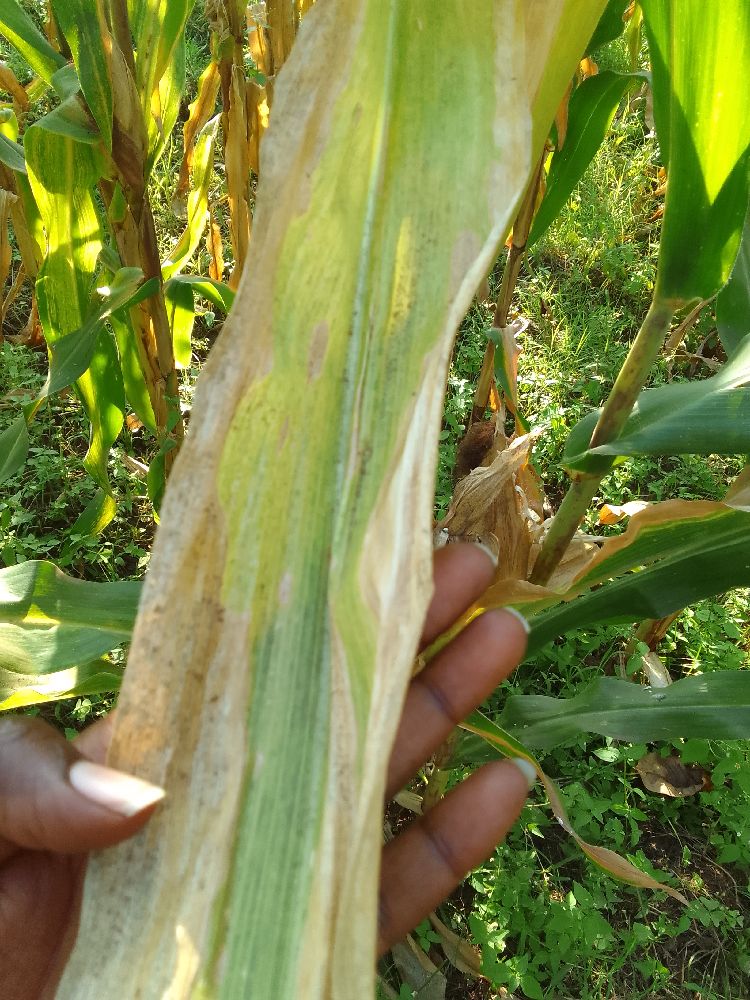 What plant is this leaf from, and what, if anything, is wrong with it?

maize, maize lethal necrosis
